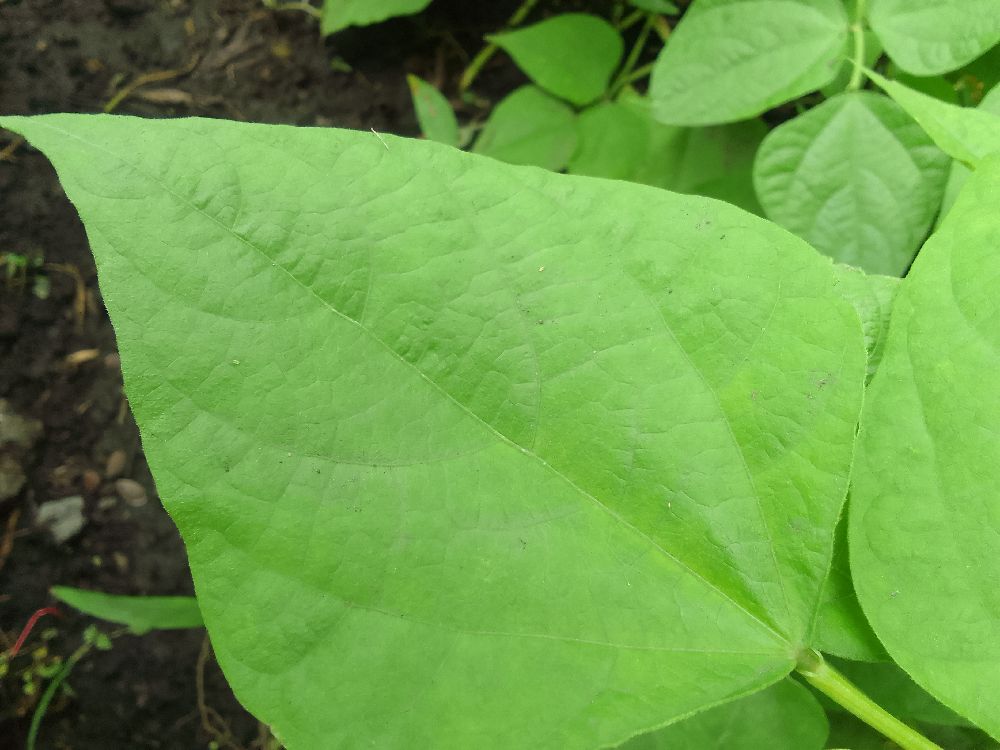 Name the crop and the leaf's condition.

common bean, healthy
